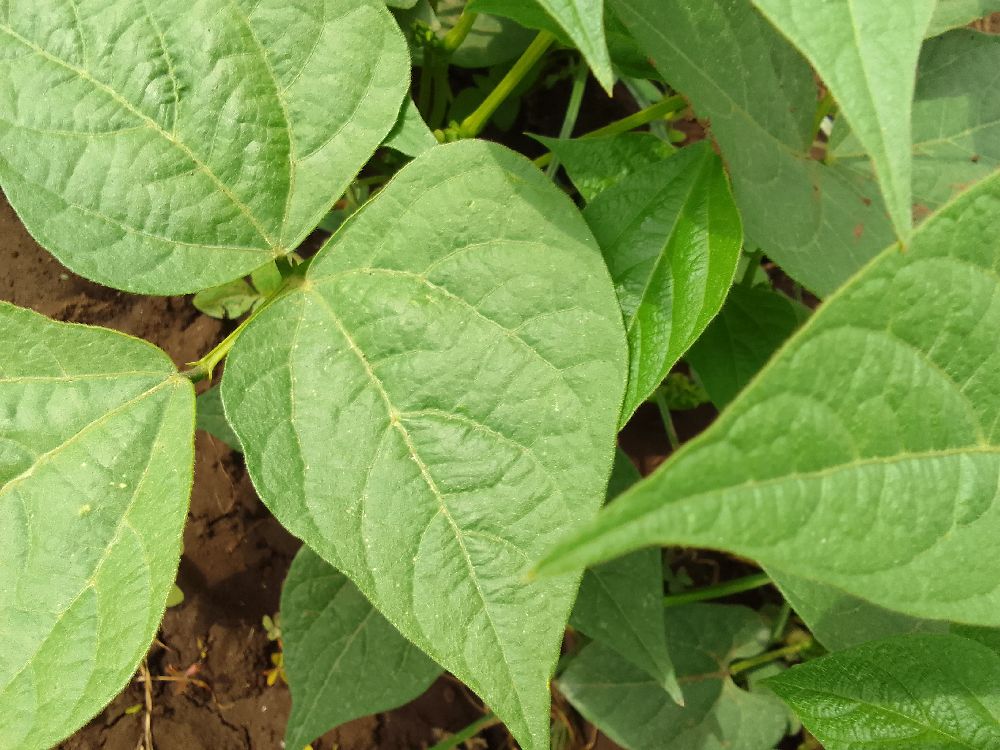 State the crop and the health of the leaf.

common bean, healthy
